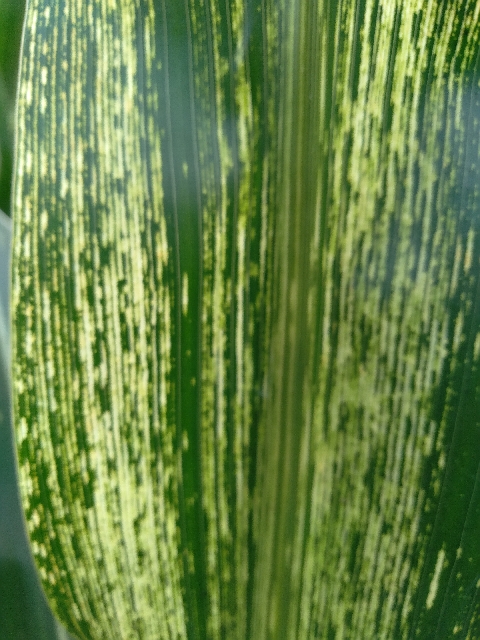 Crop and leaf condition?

maize, maize streak virus
